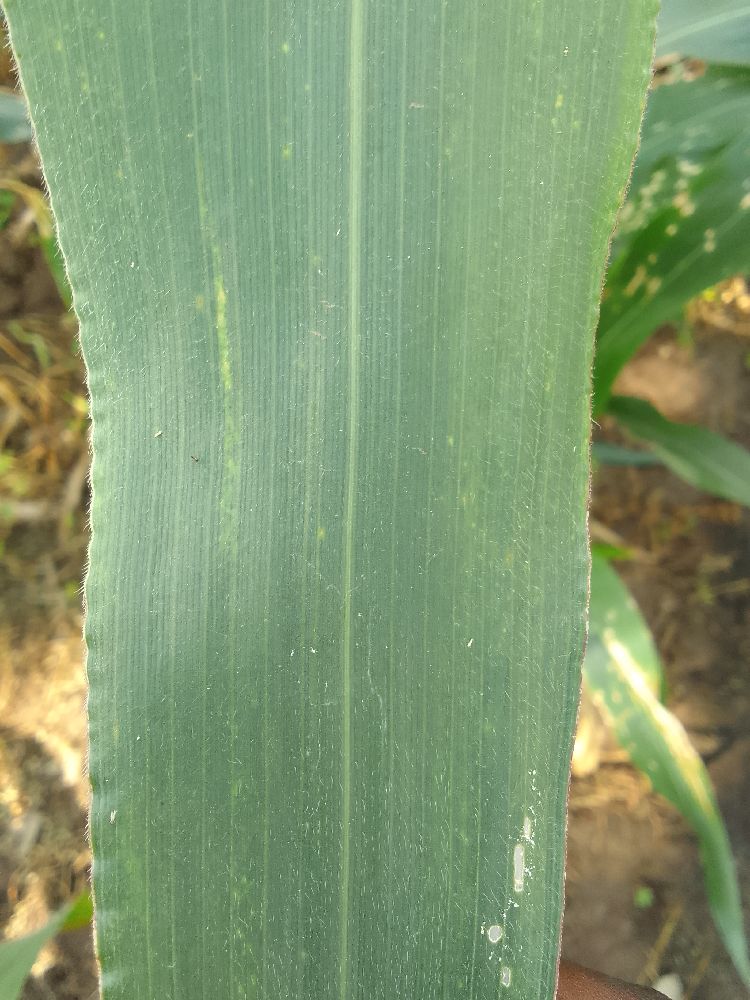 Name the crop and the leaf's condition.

maize, healthy
